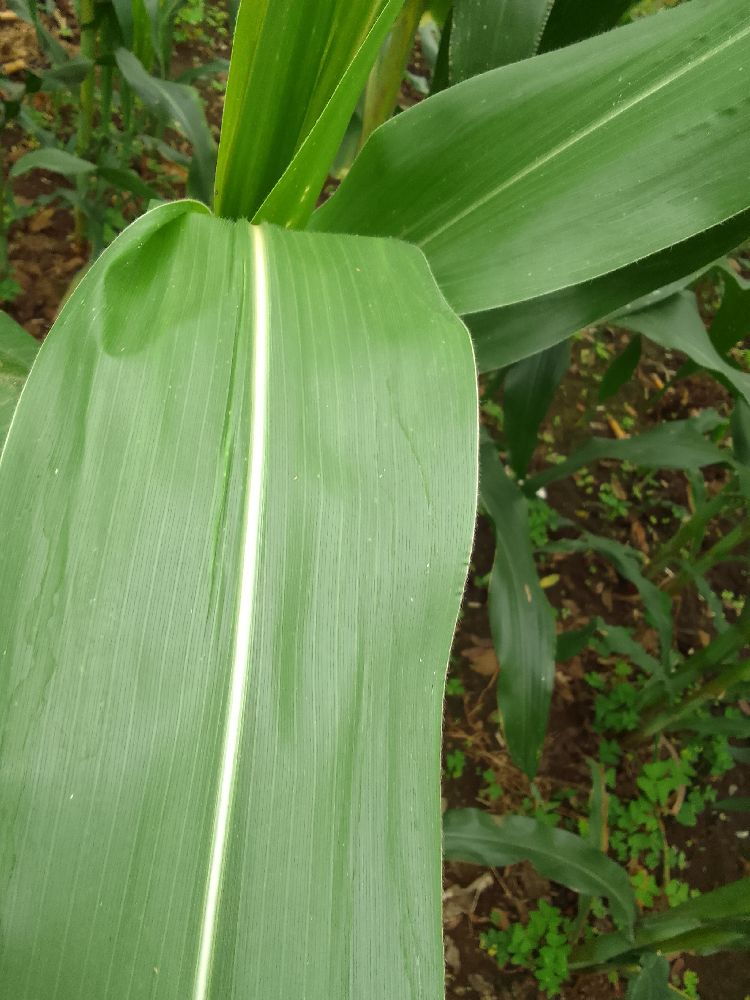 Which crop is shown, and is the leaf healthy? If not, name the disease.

maize, healthy
